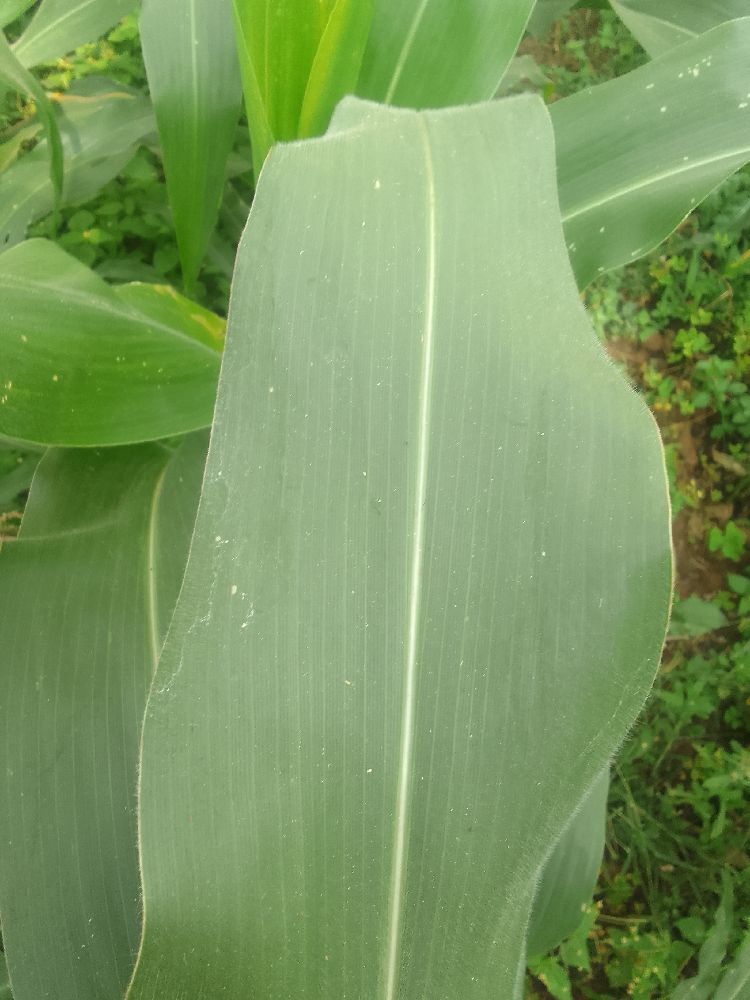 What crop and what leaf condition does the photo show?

maize, healthy
